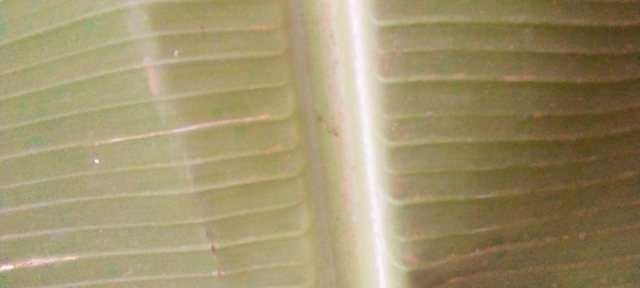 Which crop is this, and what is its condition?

banana, healthy
